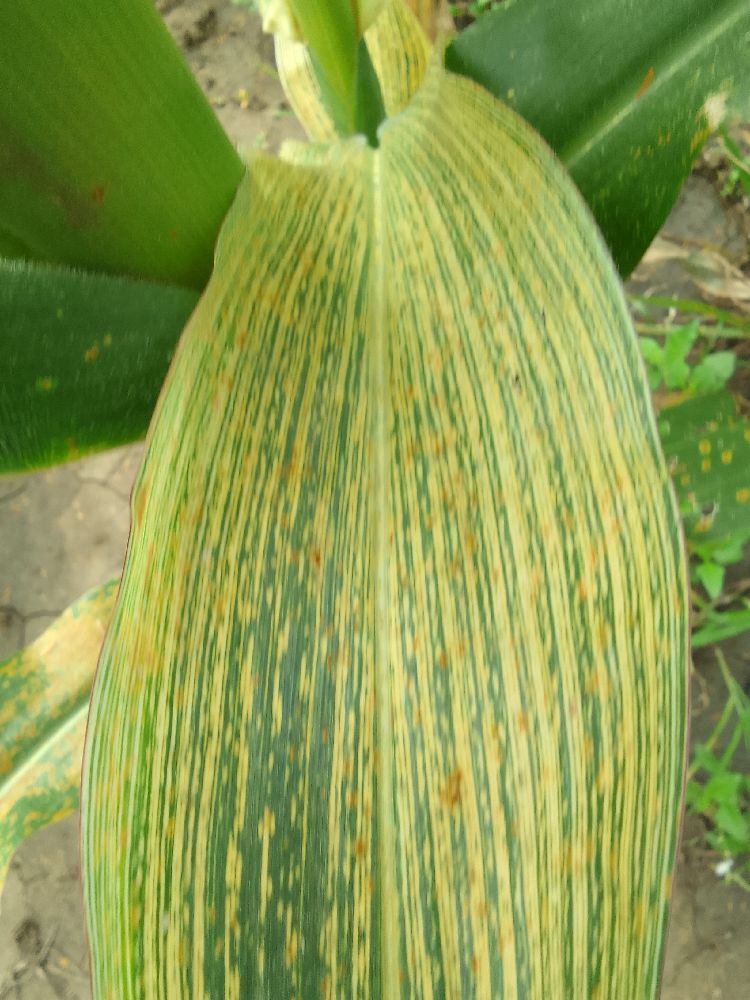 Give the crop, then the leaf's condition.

maize, maize streak virus
